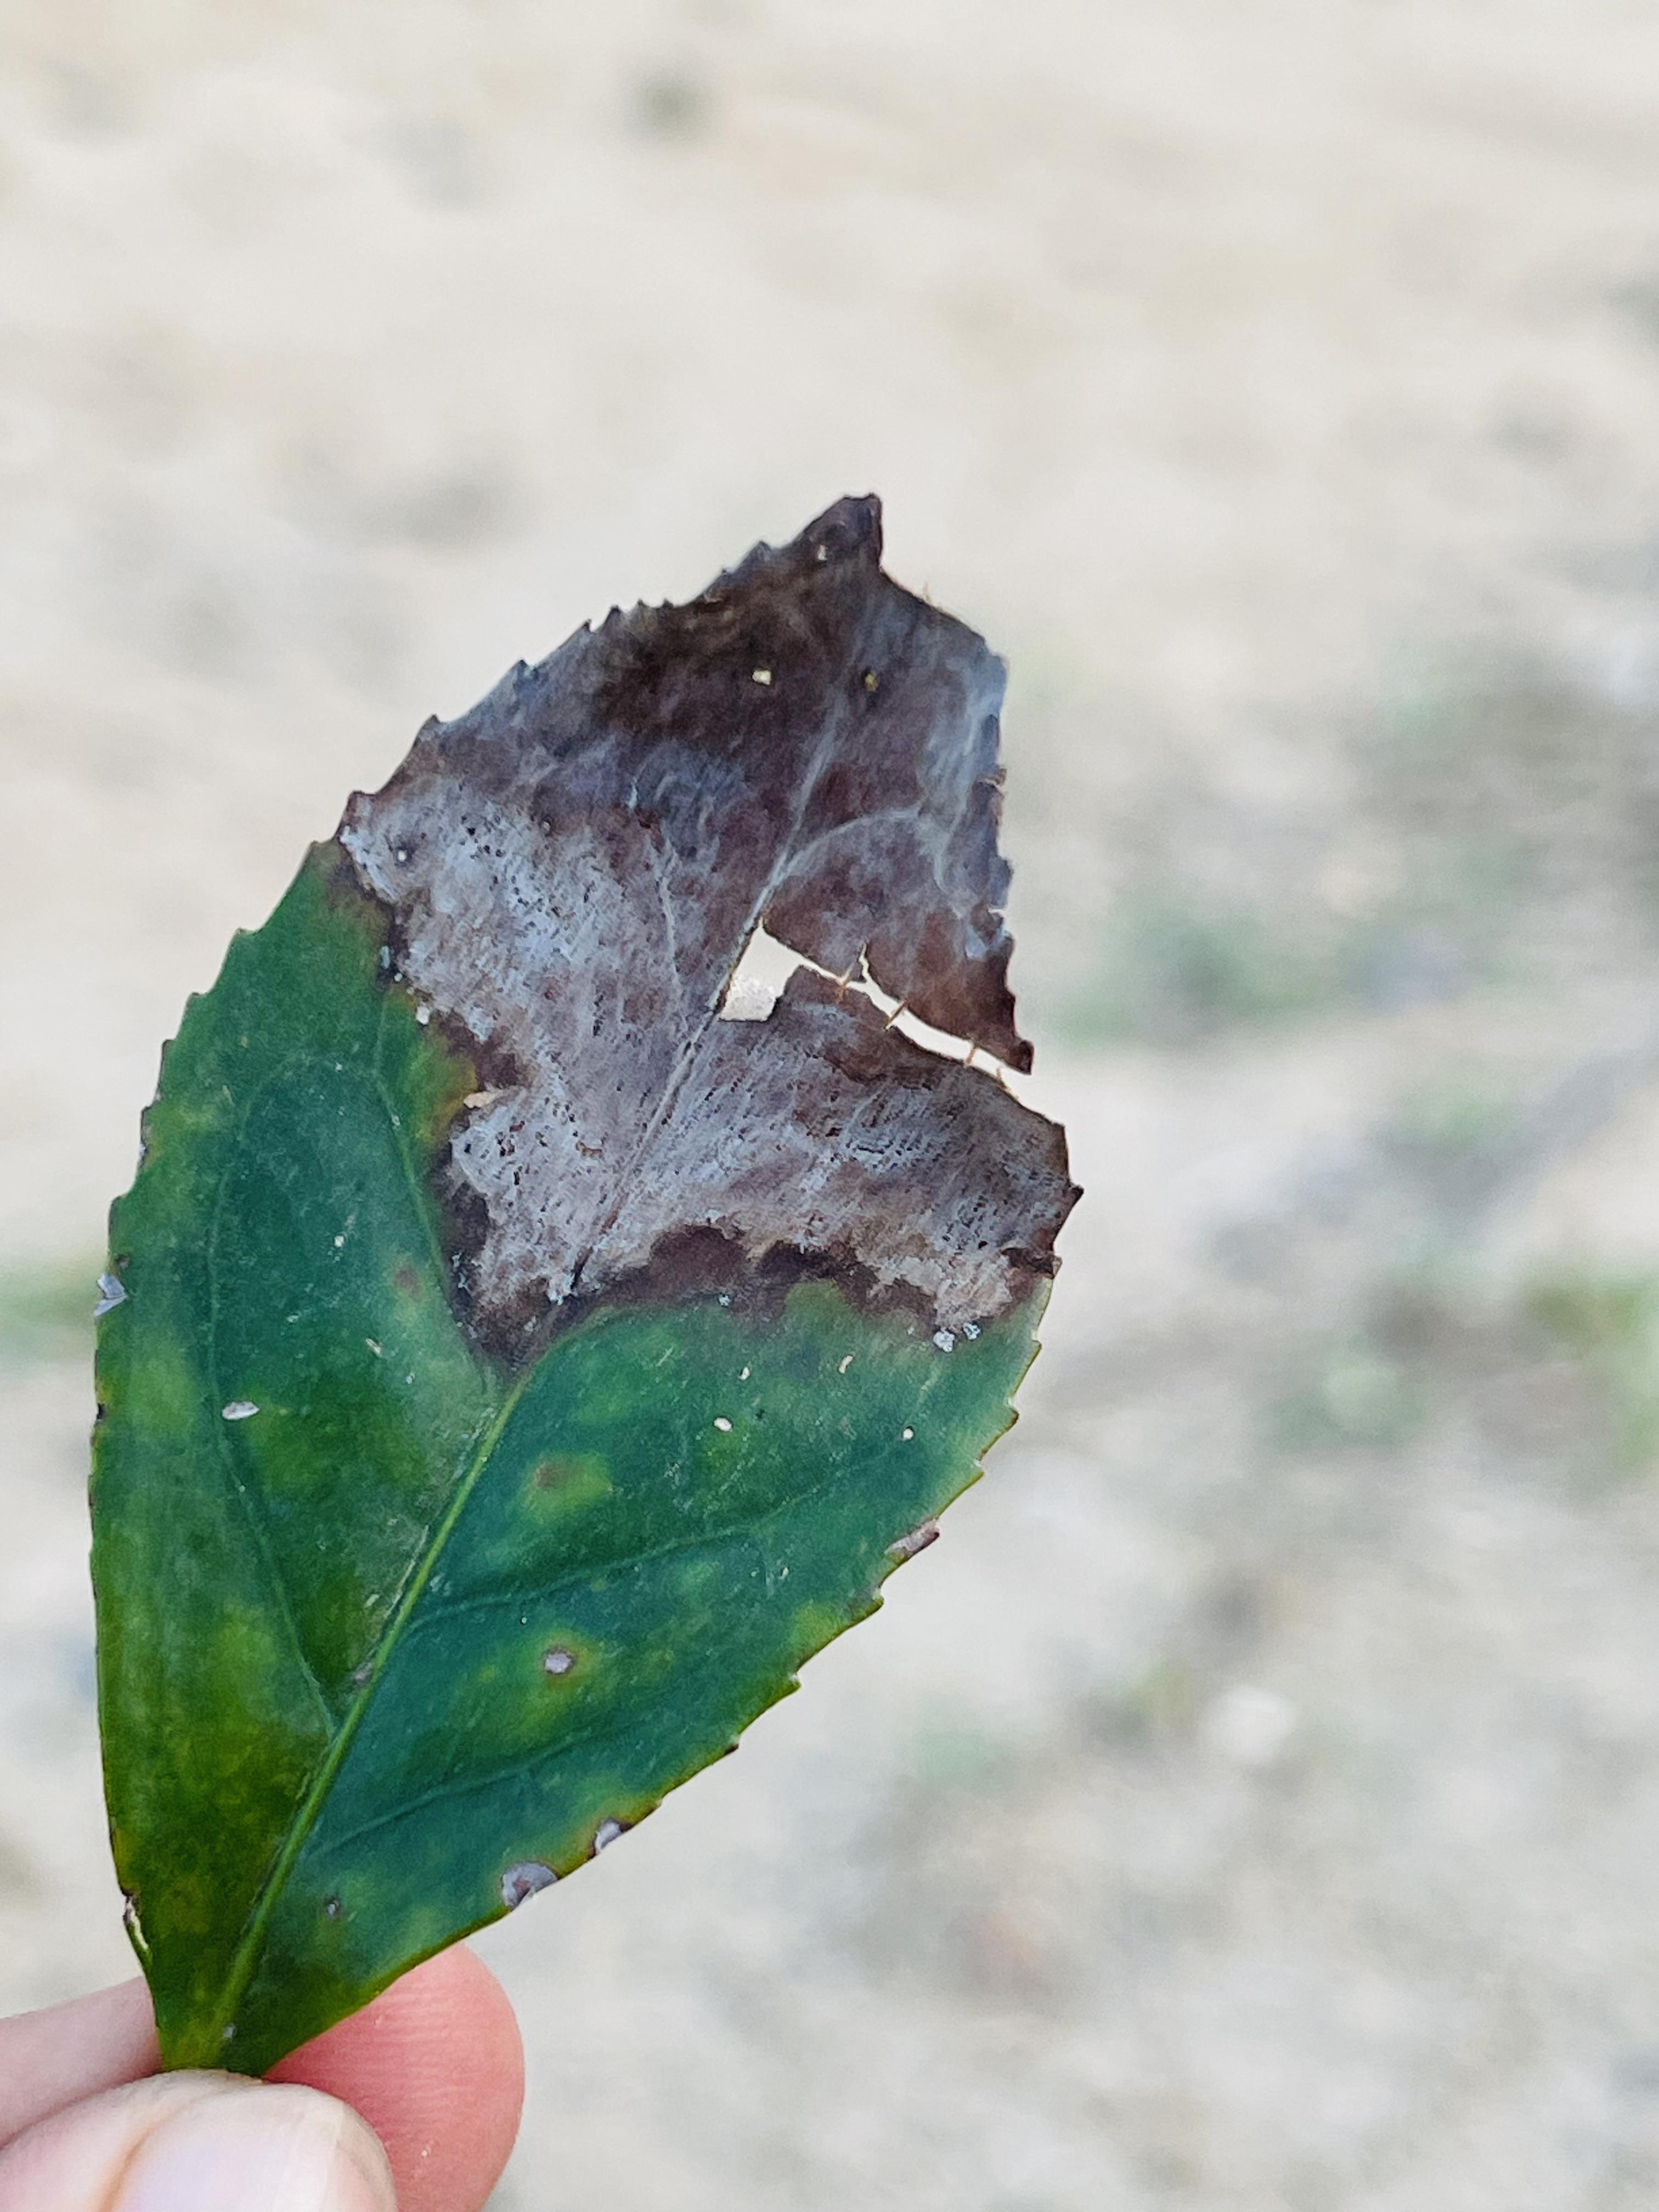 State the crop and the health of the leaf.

tea, blight
